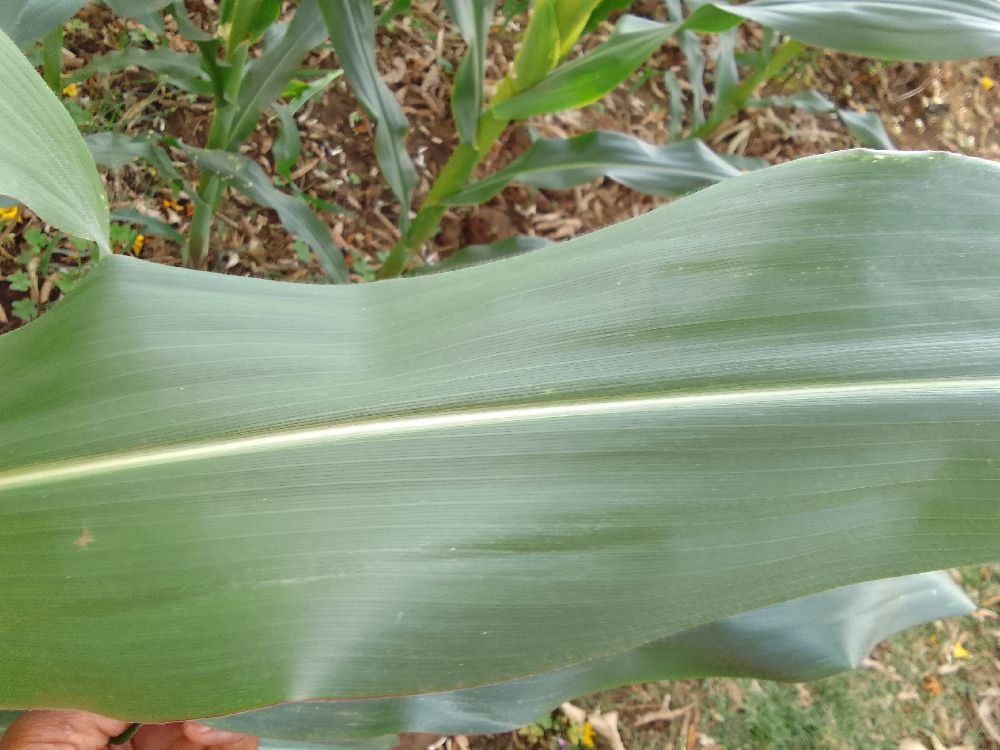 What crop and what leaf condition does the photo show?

maize, healthy
